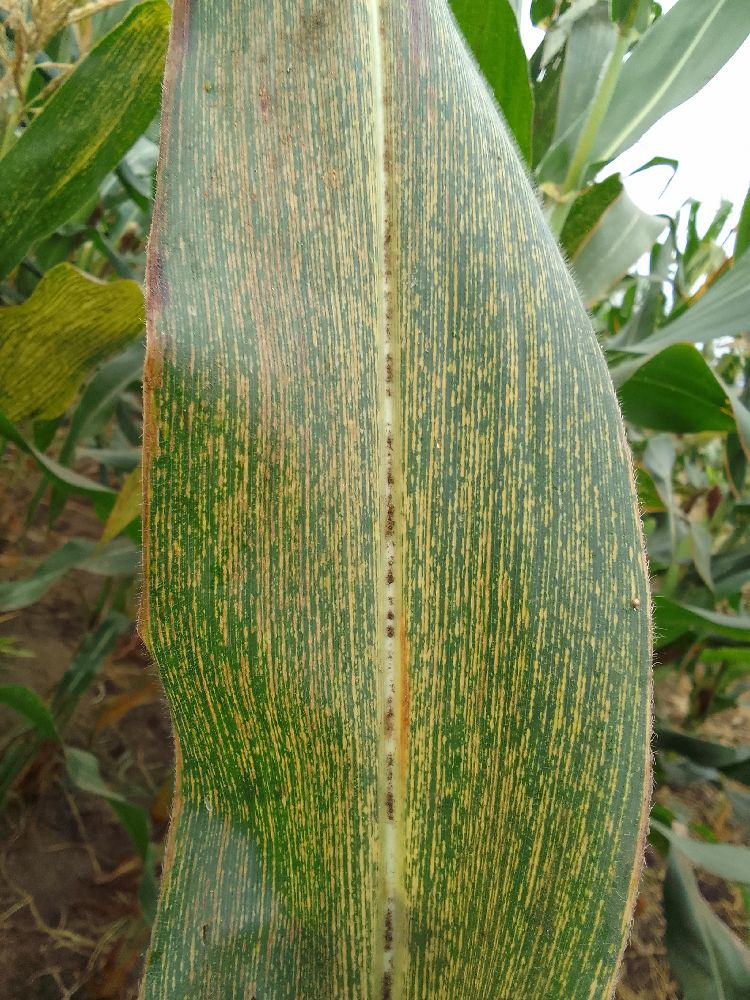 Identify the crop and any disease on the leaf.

maize, maize streak virus
